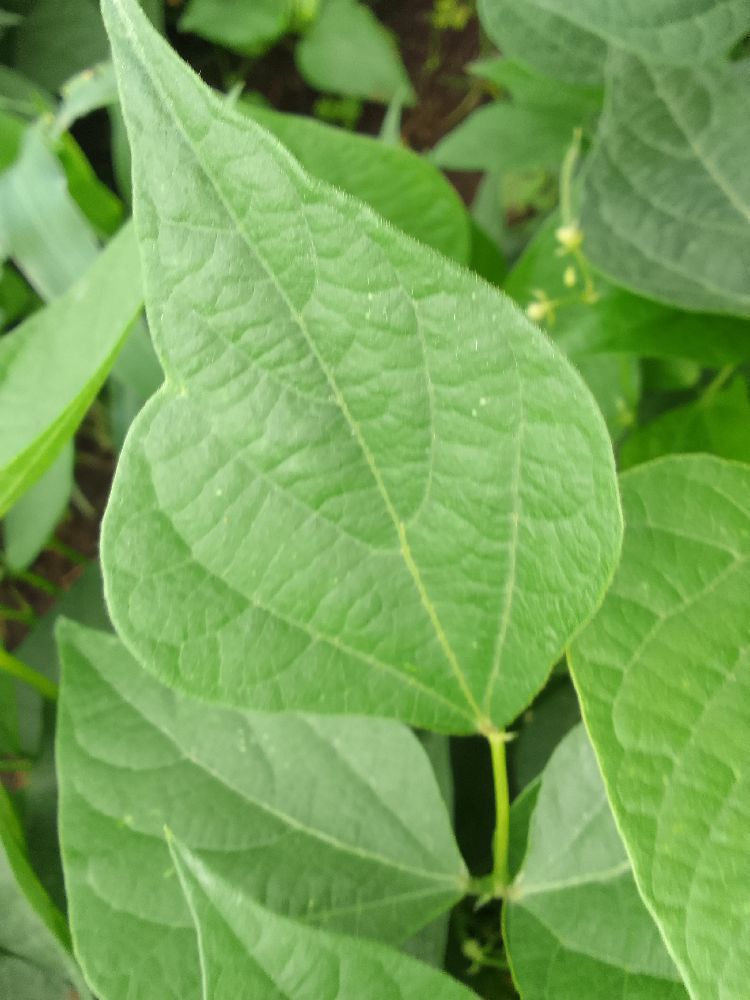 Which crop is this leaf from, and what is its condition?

common bean, healthy
